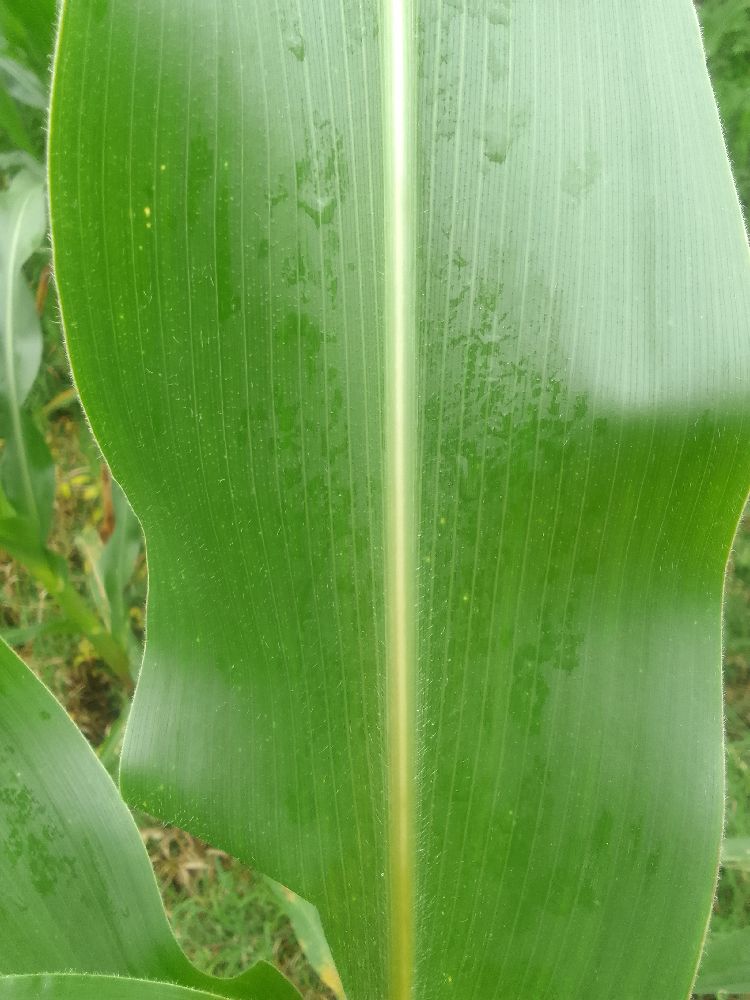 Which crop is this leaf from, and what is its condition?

maize, healthy
